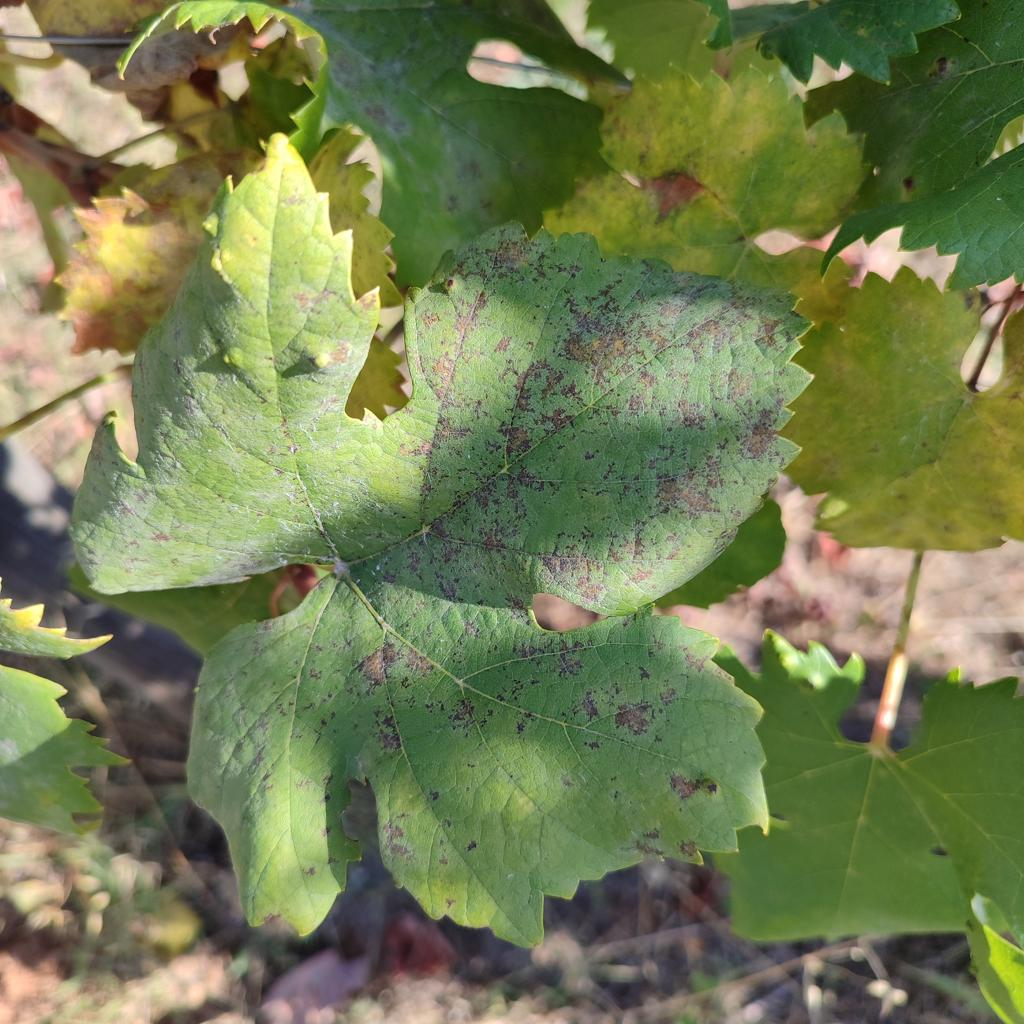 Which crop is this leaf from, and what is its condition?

grapevine, powdery mildew
